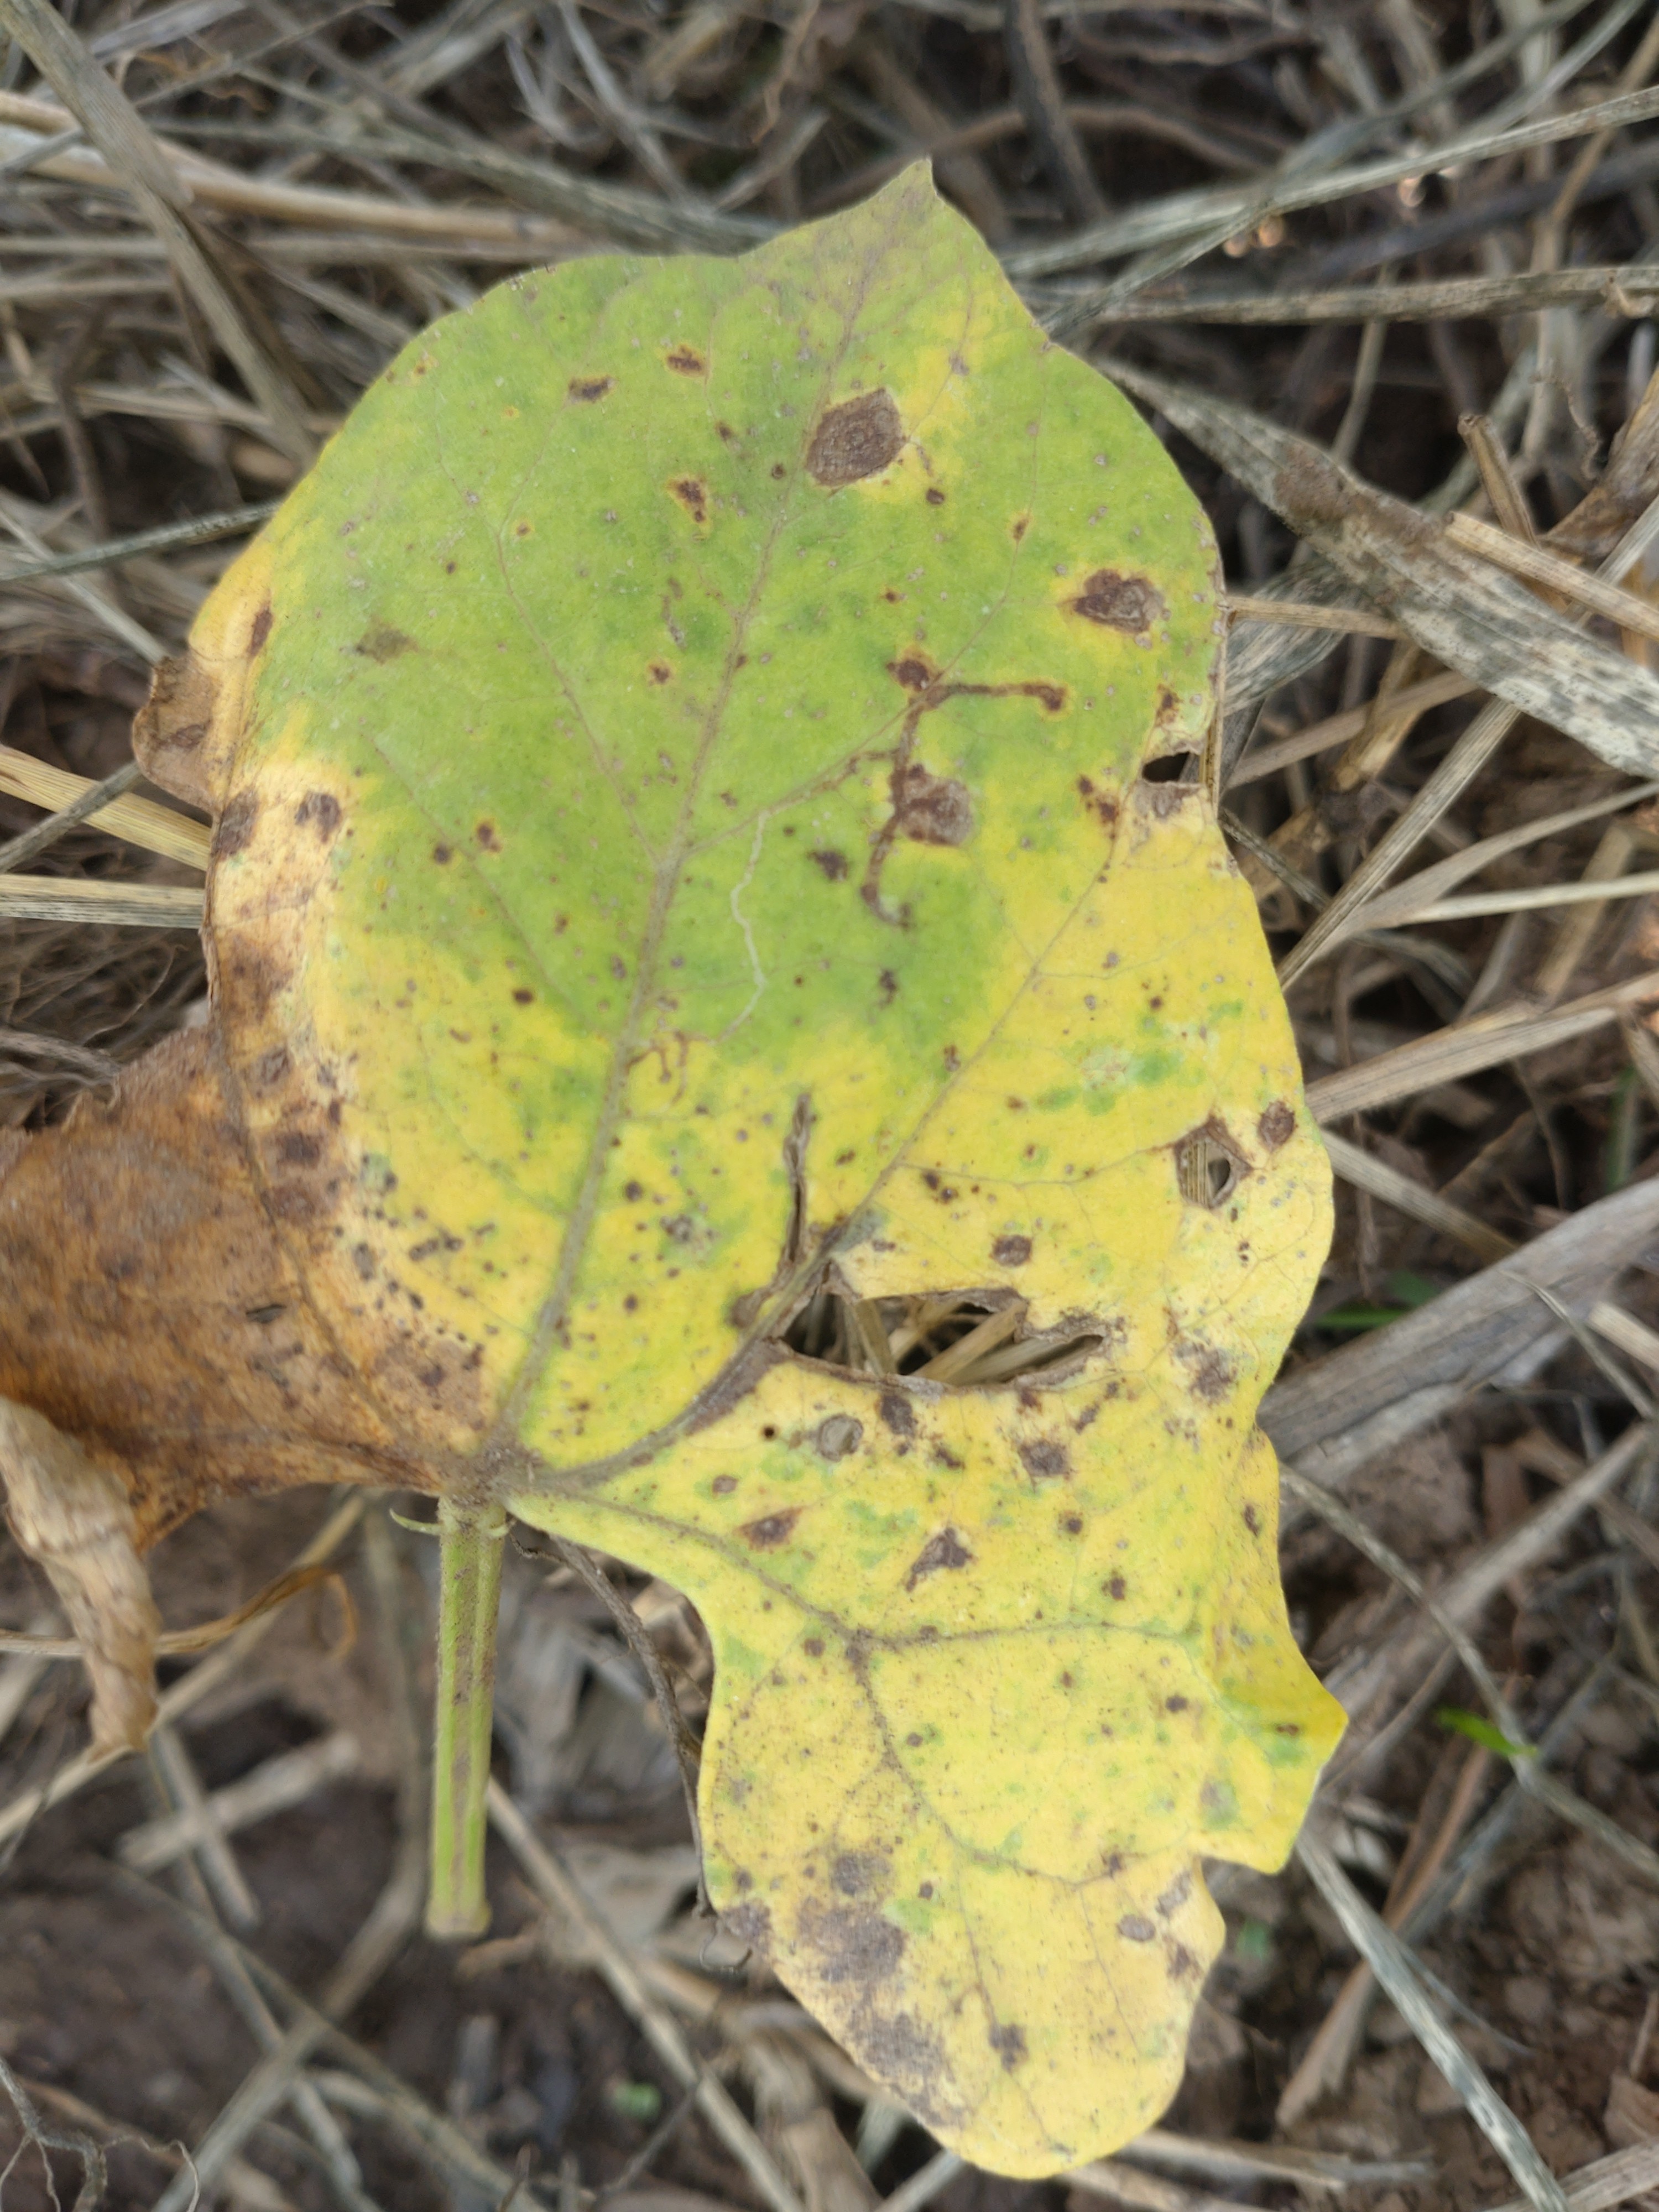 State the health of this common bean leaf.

anthracnose
